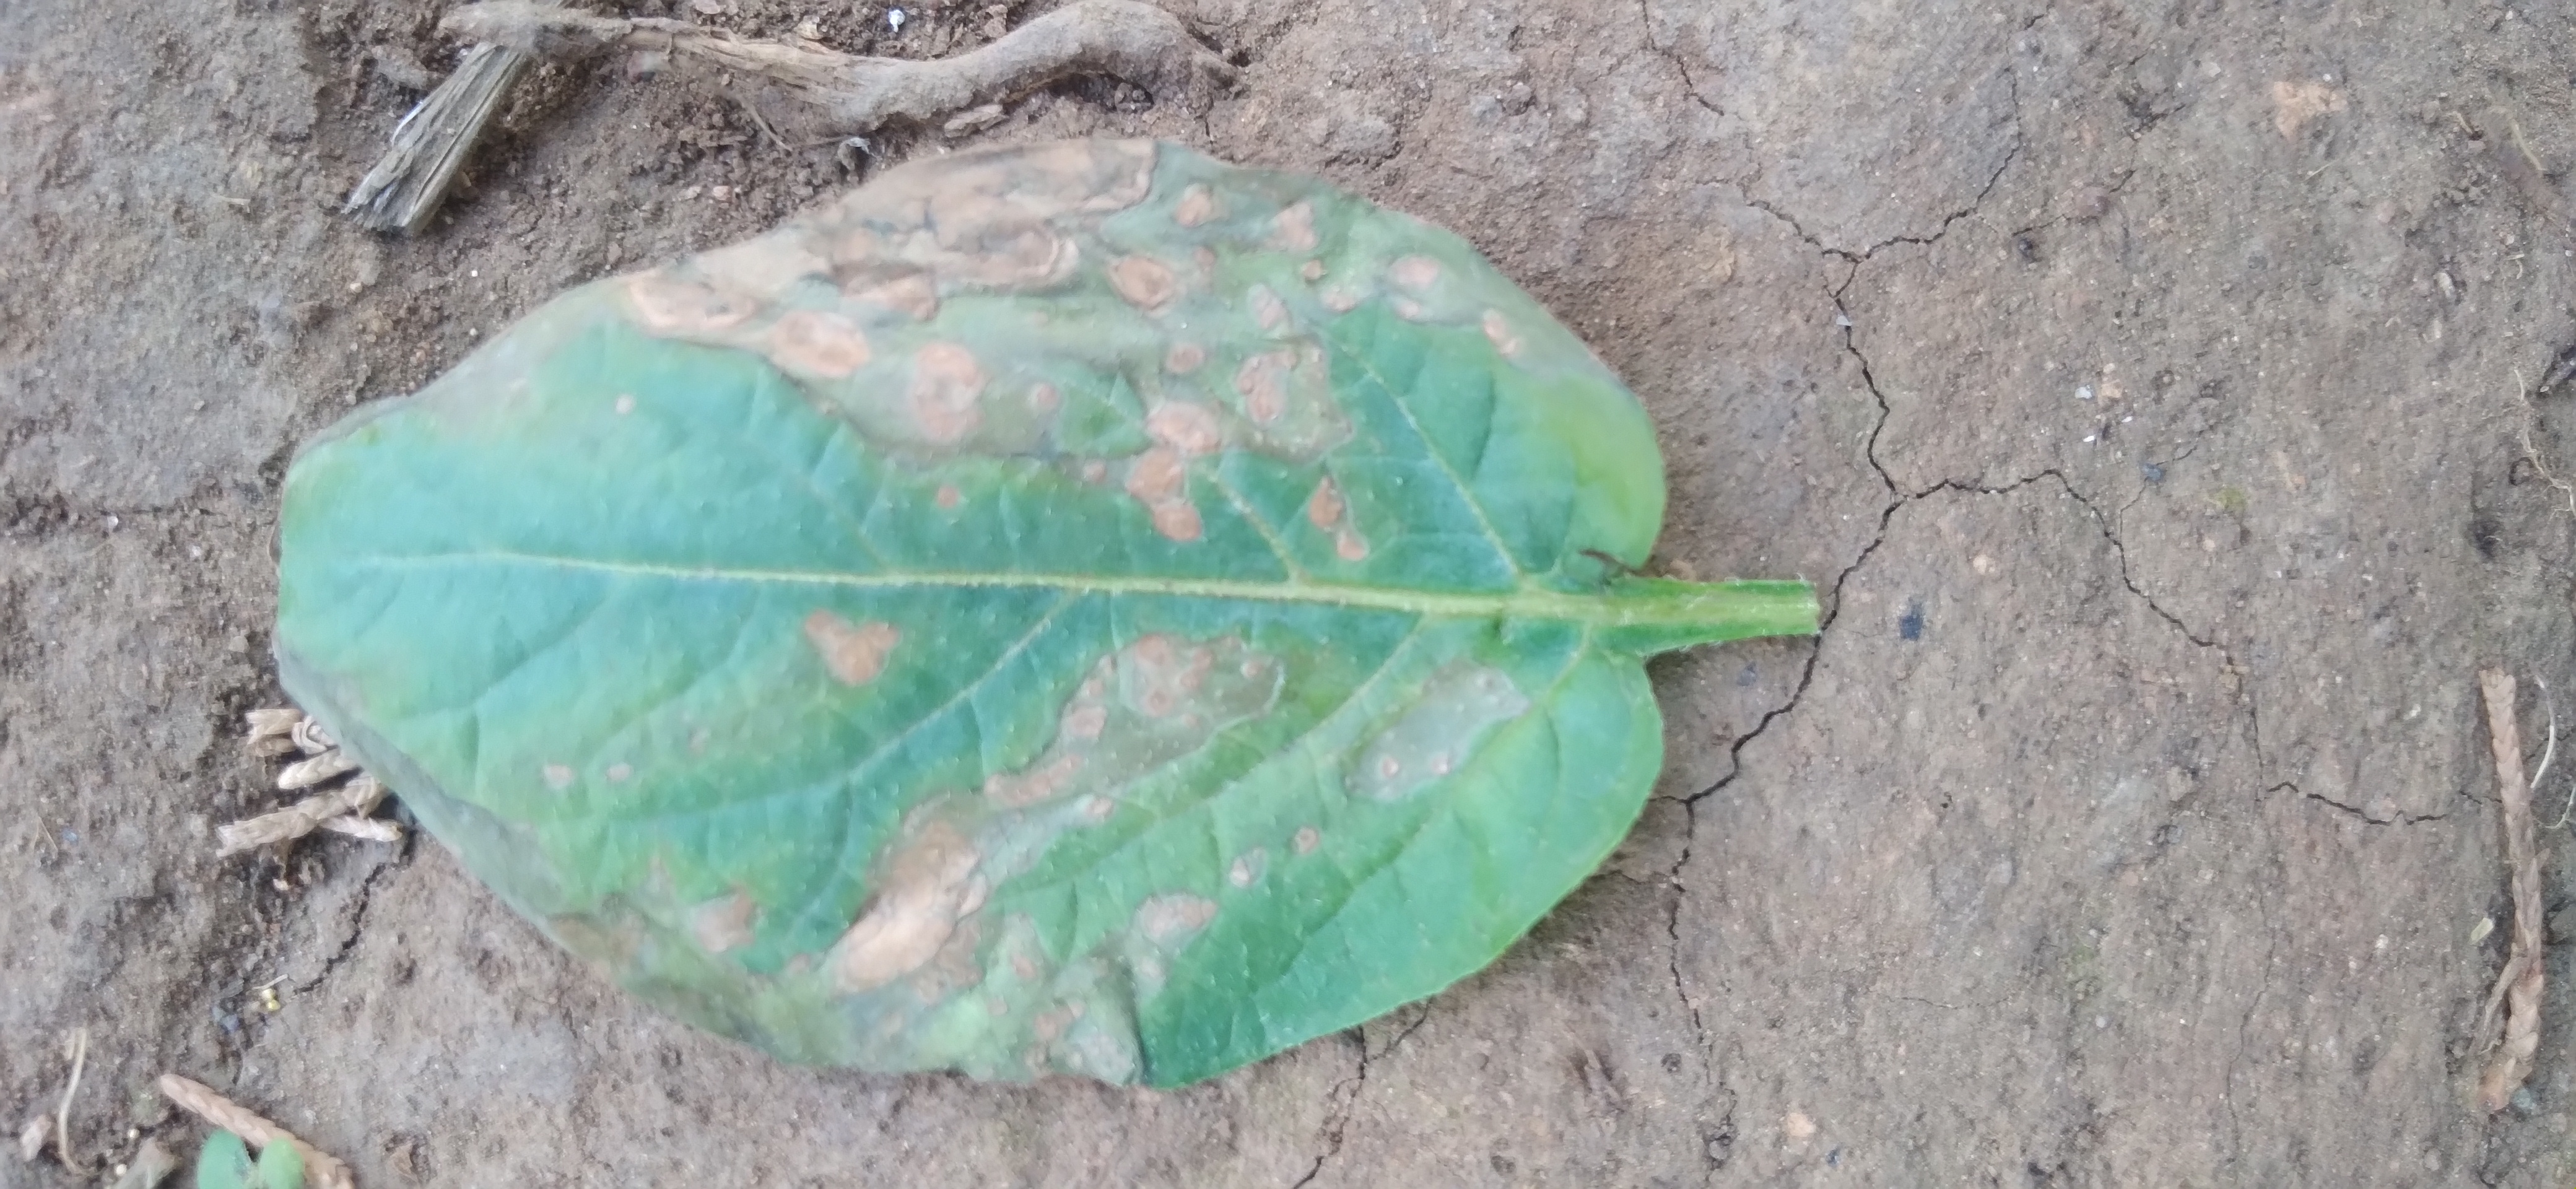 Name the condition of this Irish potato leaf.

early blight
